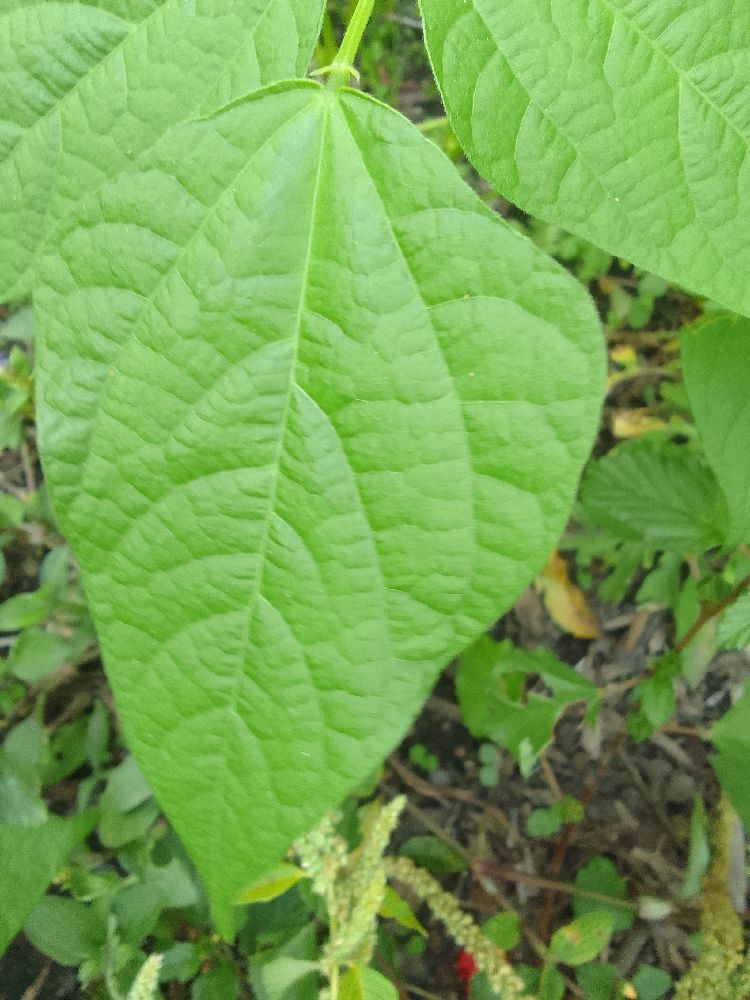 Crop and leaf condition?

common bean, healthy
